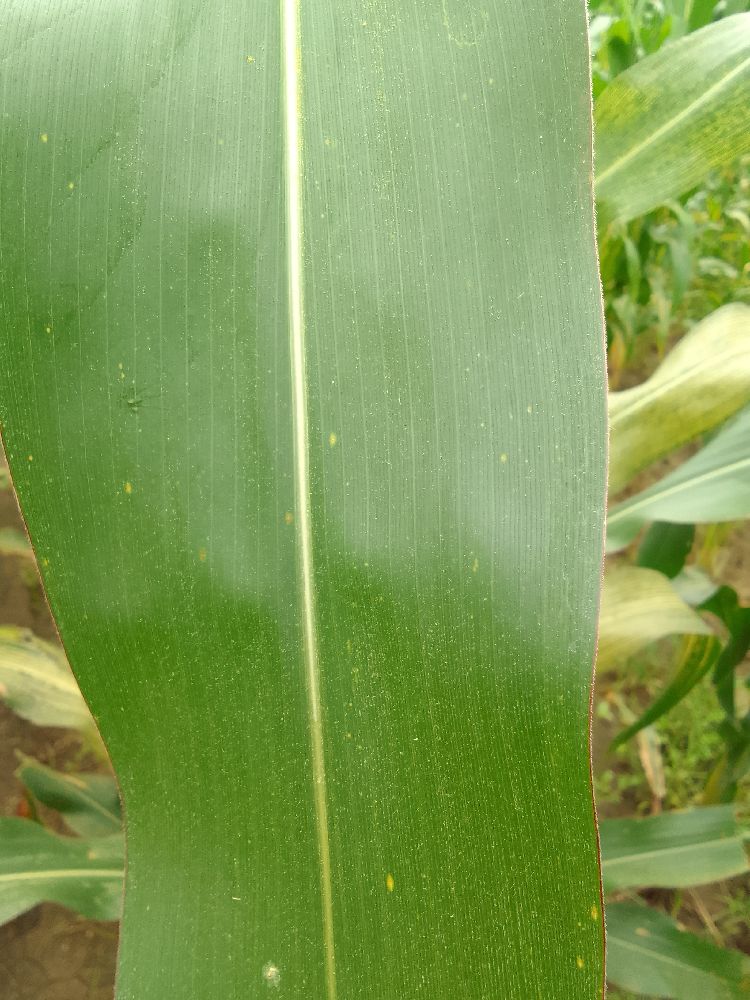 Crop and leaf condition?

maize, healthy
